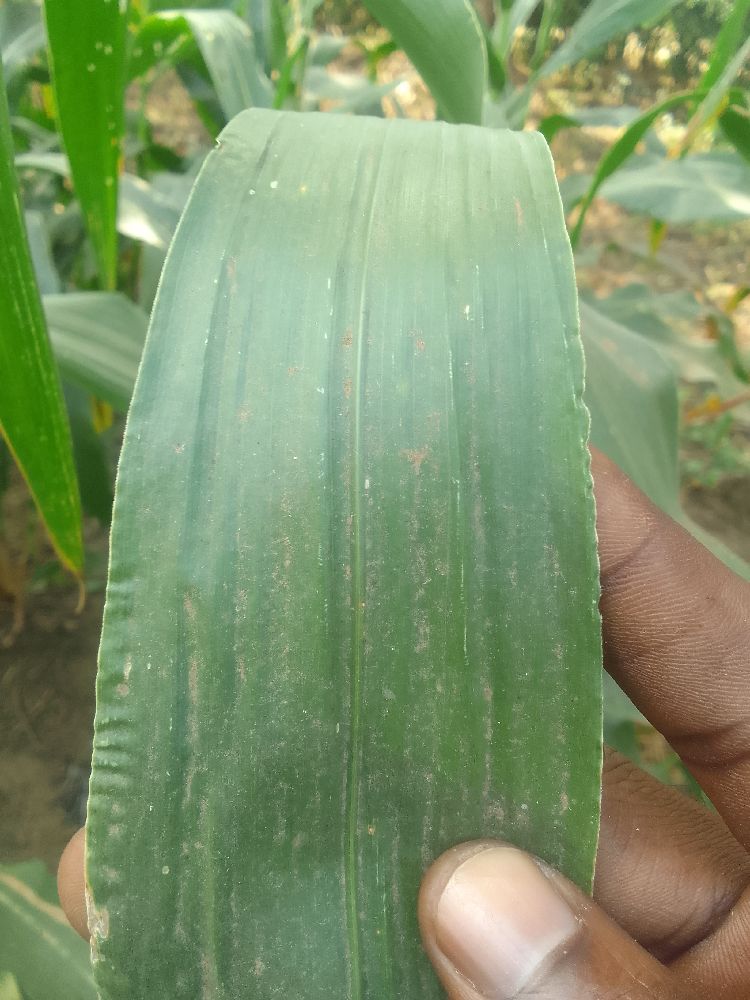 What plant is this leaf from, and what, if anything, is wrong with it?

maize, healthy
